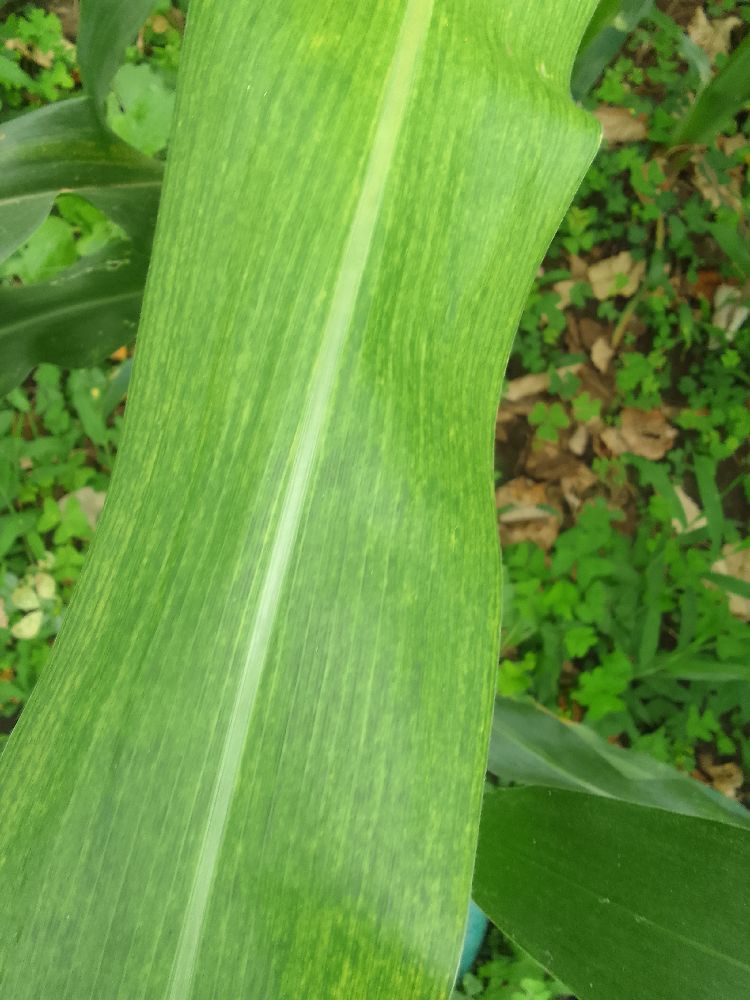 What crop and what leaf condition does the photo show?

maize, maize lethal necrosis
